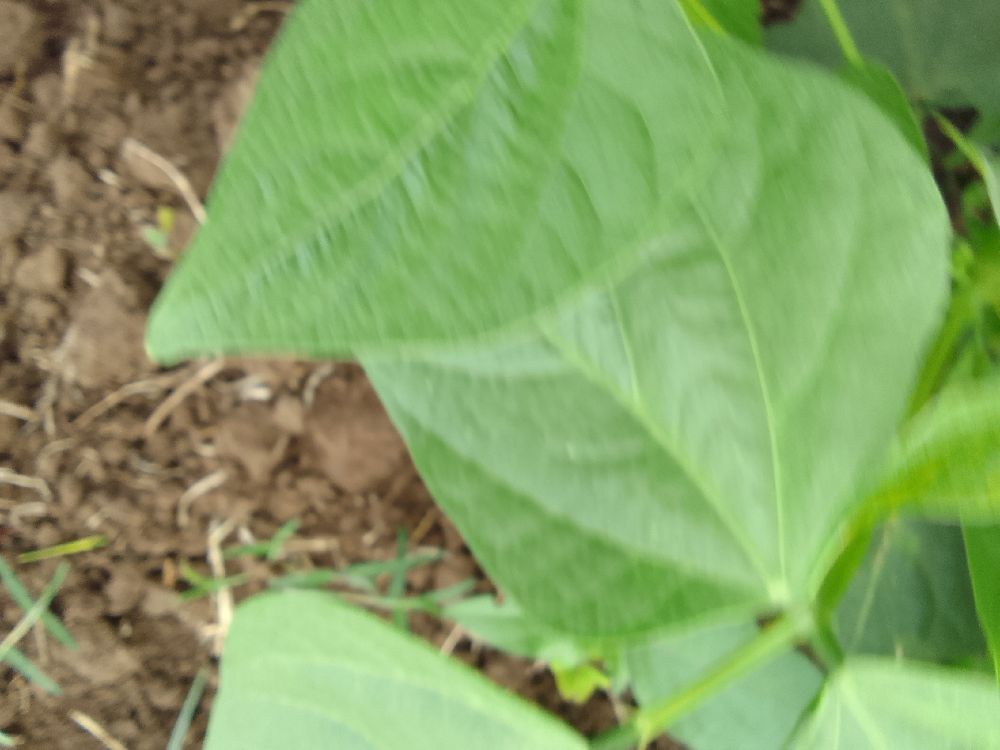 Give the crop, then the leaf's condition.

common bean, healthy
